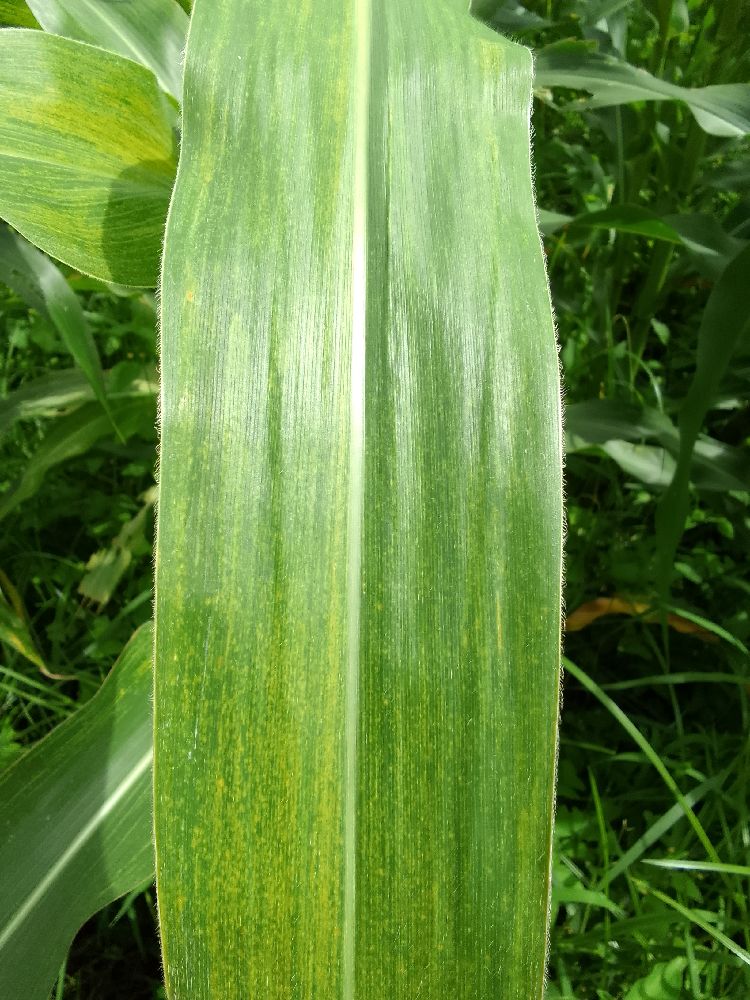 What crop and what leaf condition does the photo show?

maize, maize lethal necrosis
